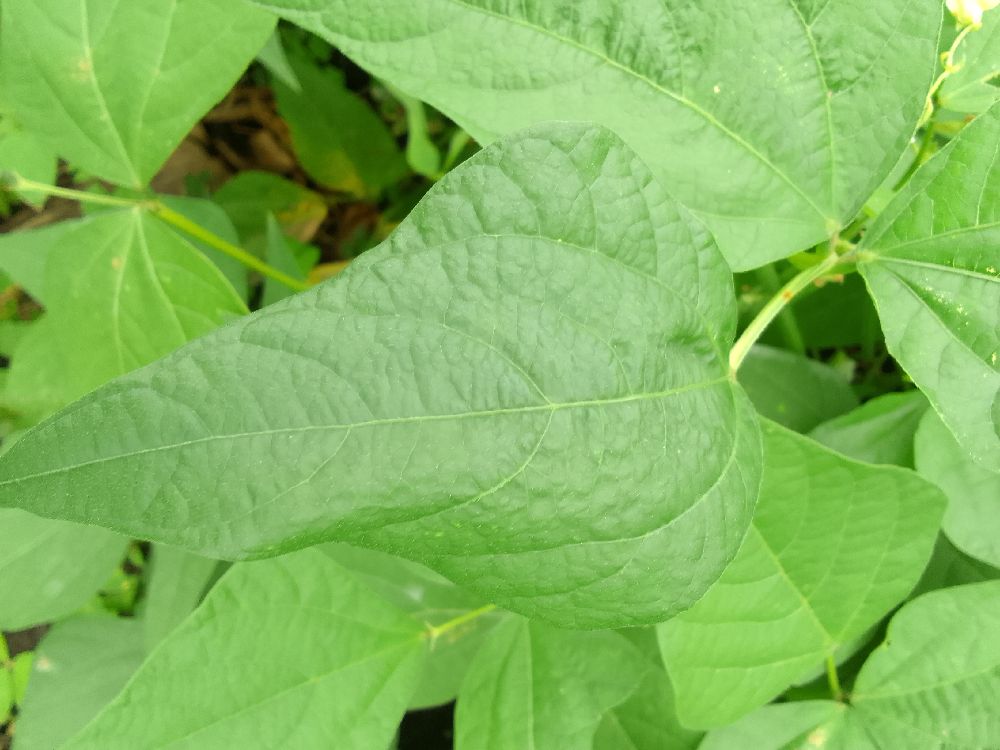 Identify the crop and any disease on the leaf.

common bean, healthy
